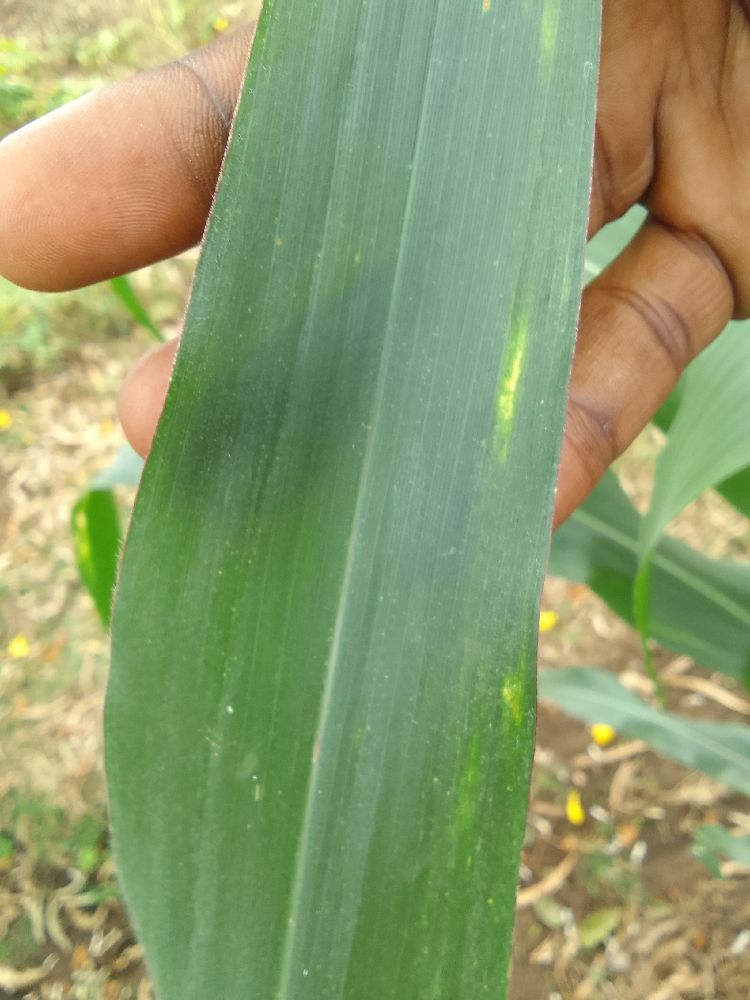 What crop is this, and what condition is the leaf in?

maize, healthy
